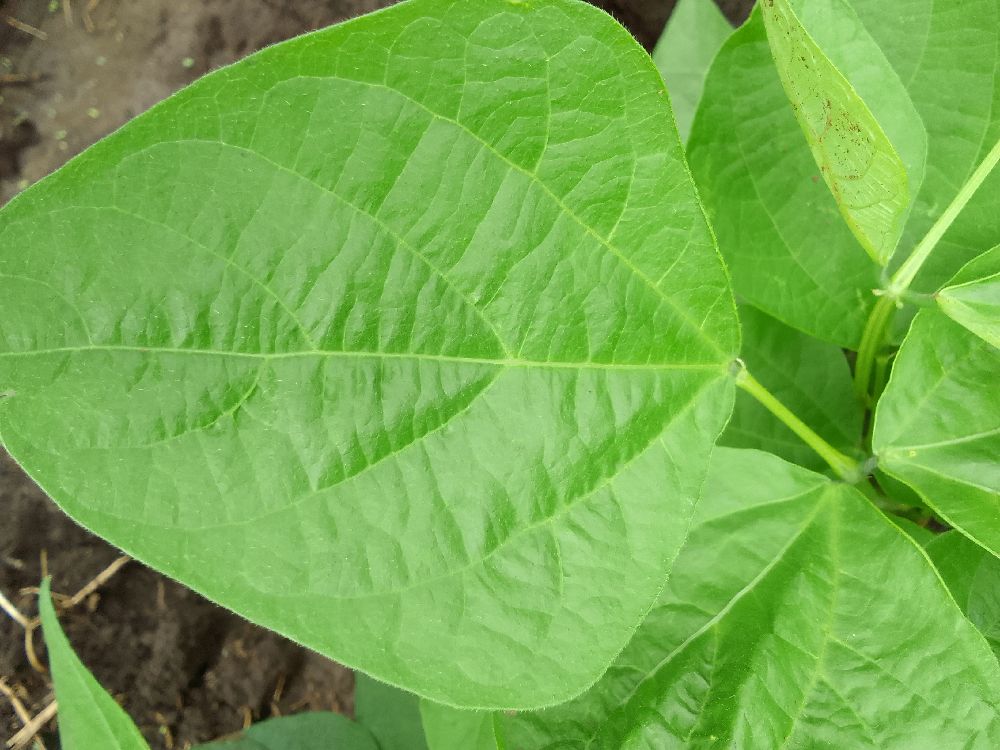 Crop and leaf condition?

common bean, healthy
